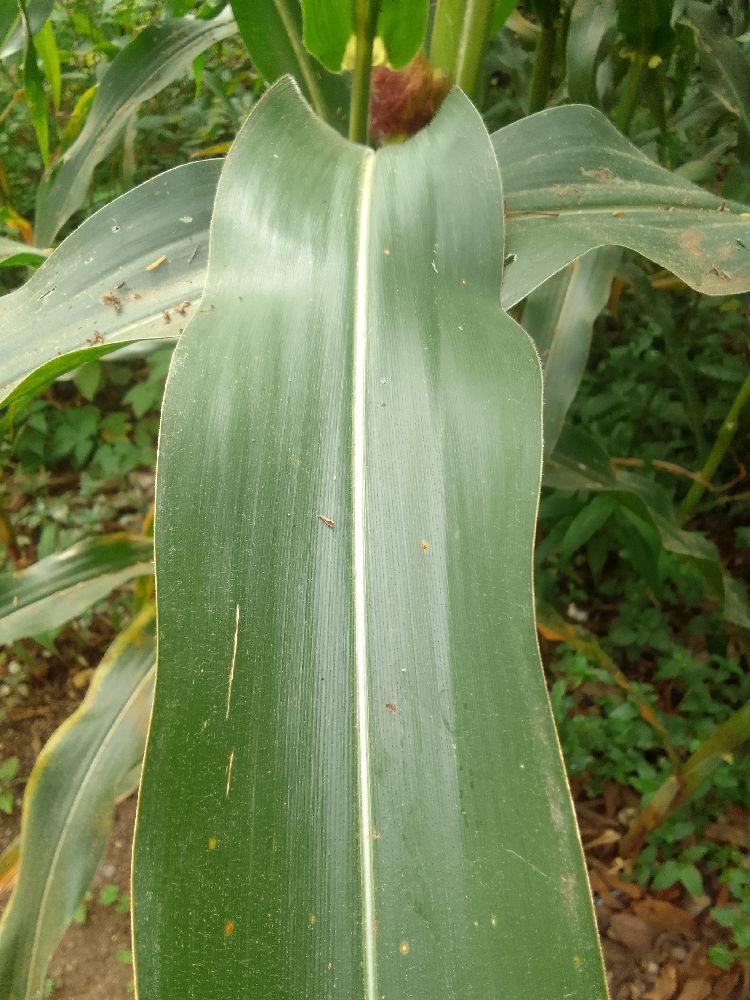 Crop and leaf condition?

maize, healthy
